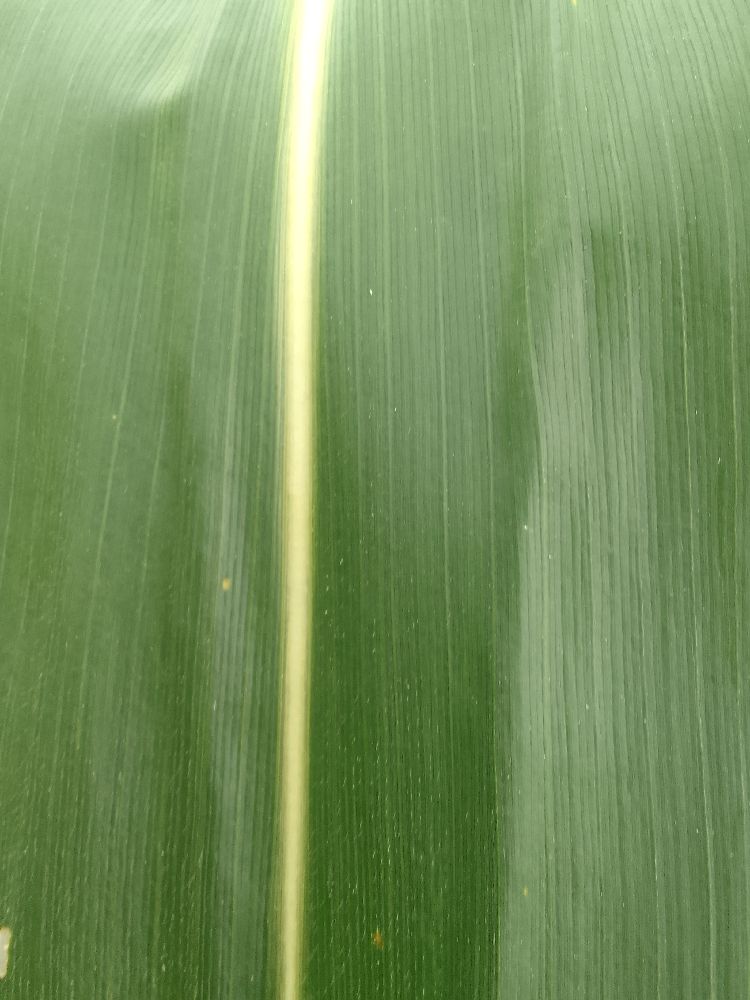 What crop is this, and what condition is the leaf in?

maize, healthy
